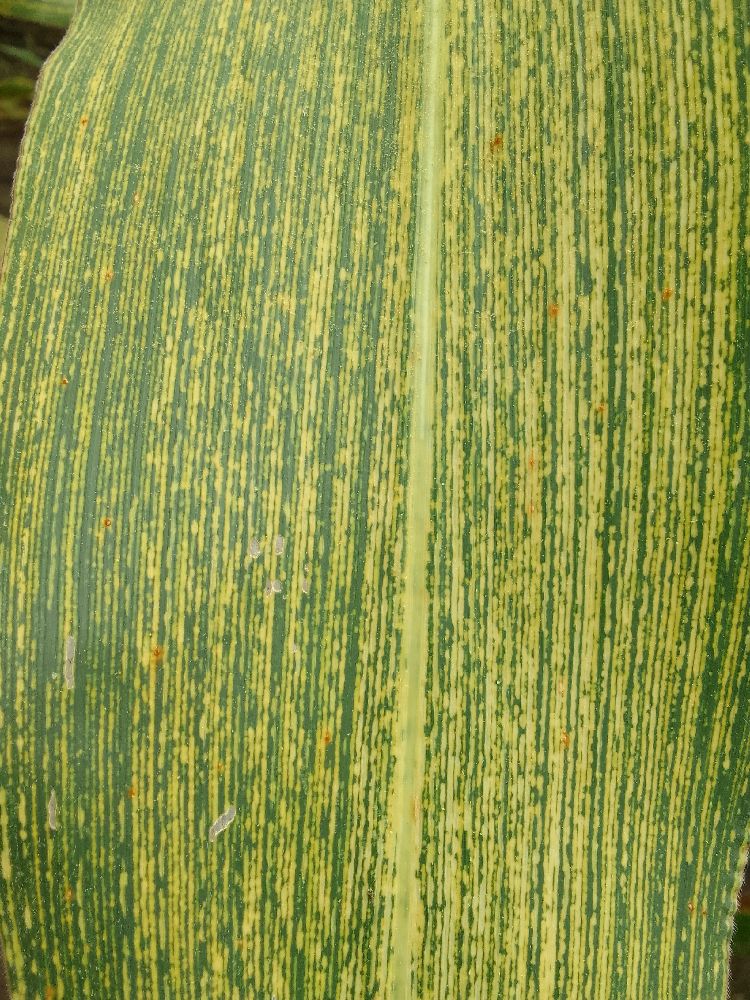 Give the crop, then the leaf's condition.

maize, maize streak virus
